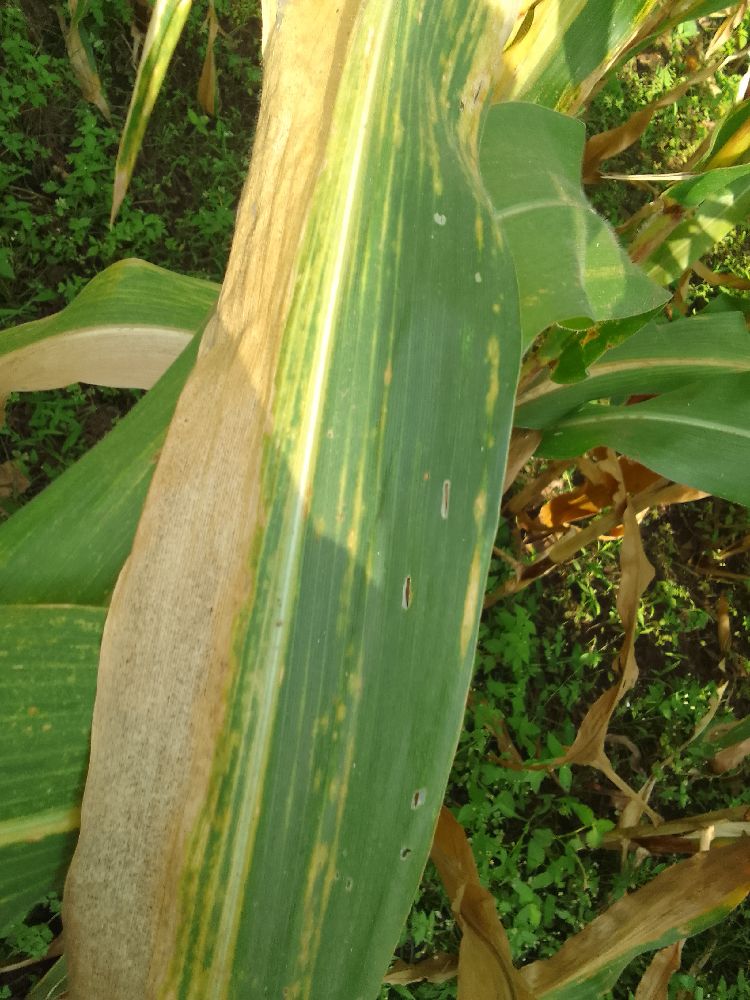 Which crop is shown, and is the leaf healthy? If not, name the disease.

maize, maize lethal necrosis
